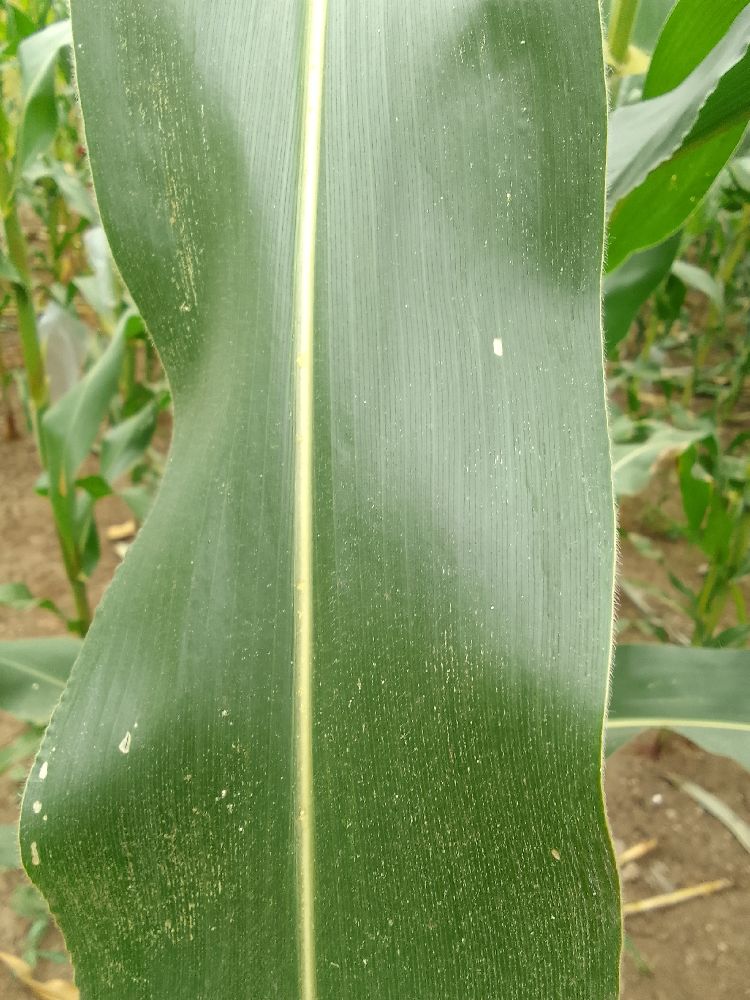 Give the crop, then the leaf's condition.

maize, healthy
